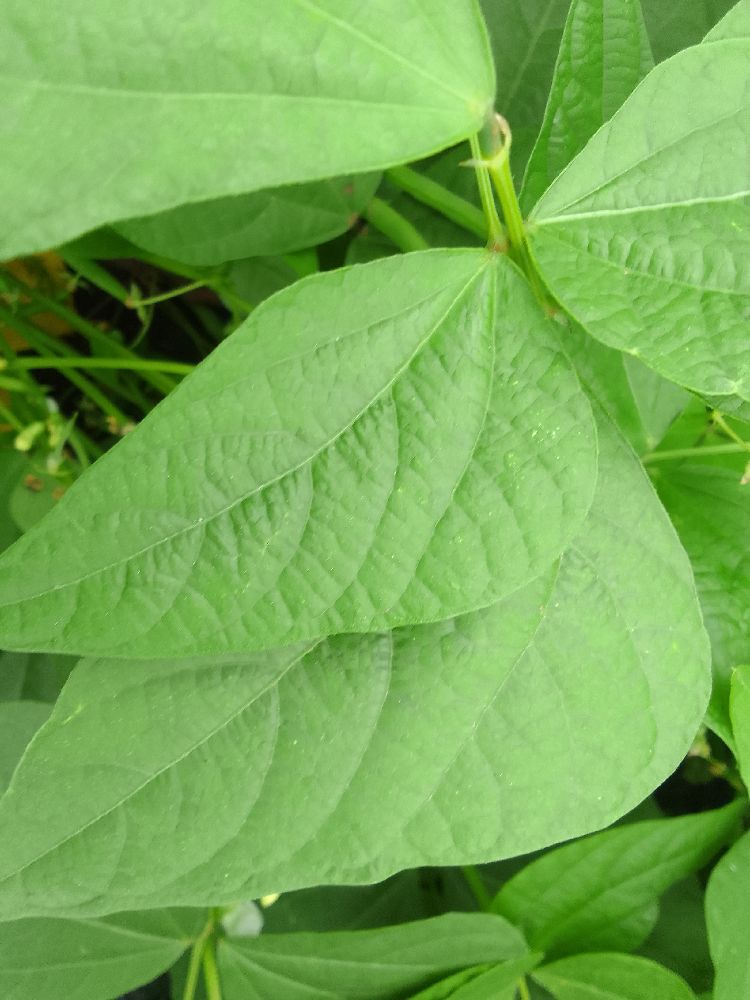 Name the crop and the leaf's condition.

common bean, healthy
